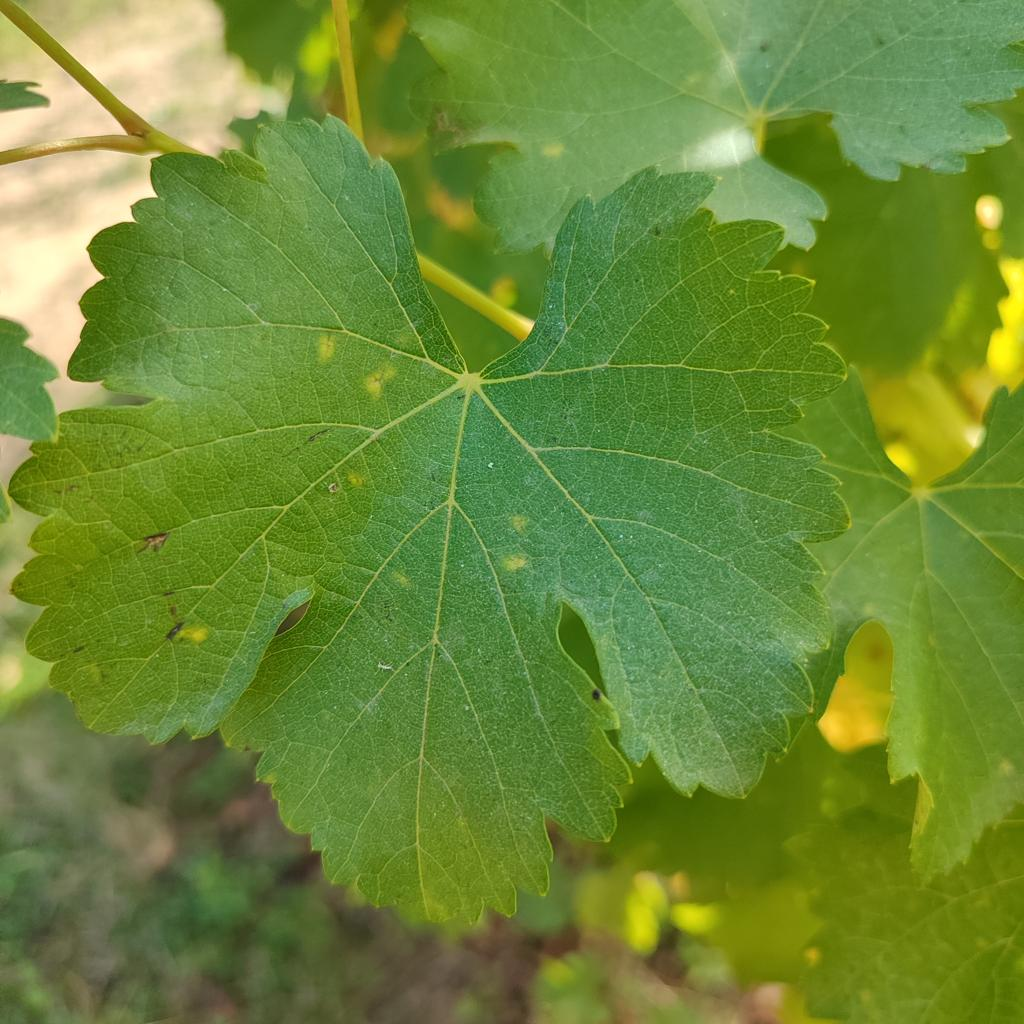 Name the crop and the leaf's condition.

grapevine, powdery mildew
